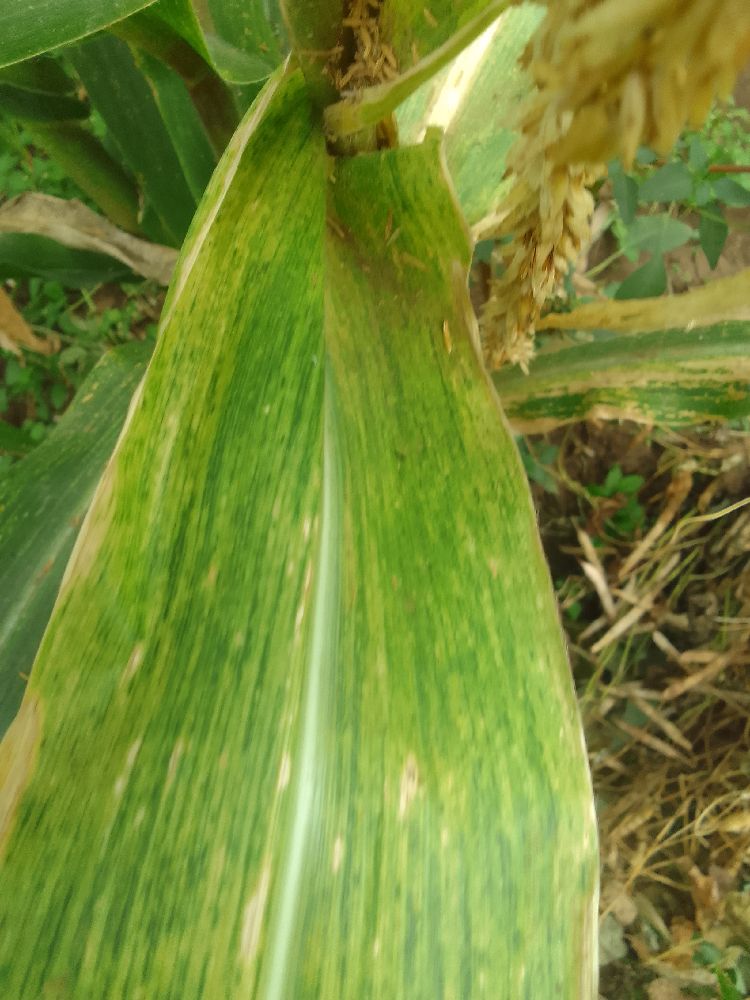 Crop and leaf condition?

maize, maize lethal necrosis
